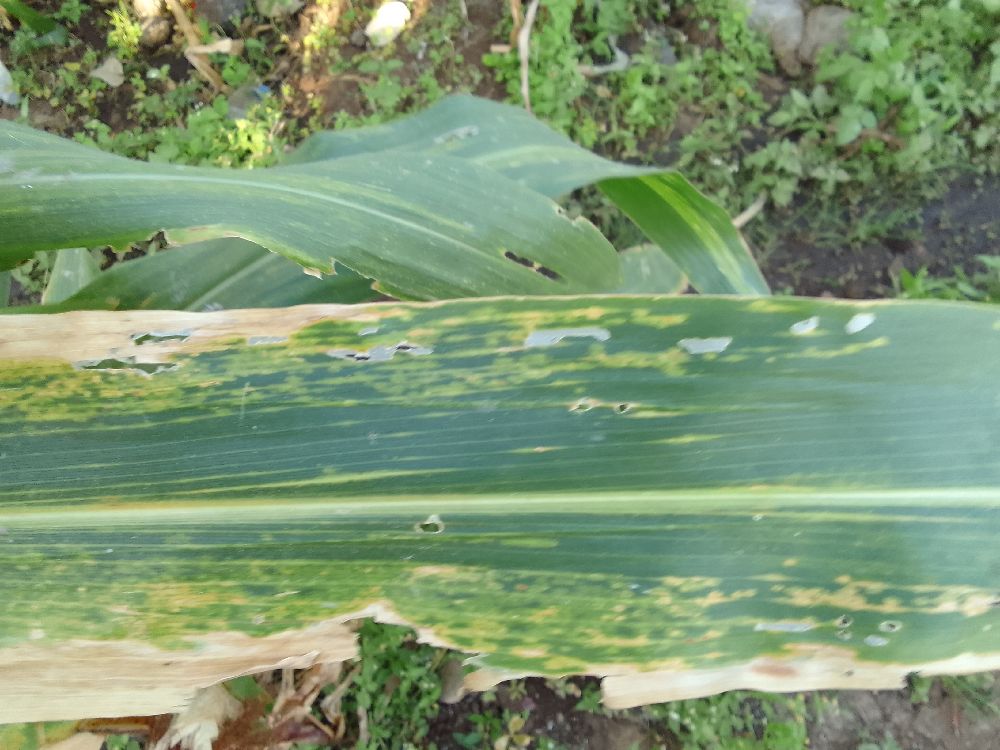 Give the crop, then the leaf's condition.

maize, maize lethal necrosis
